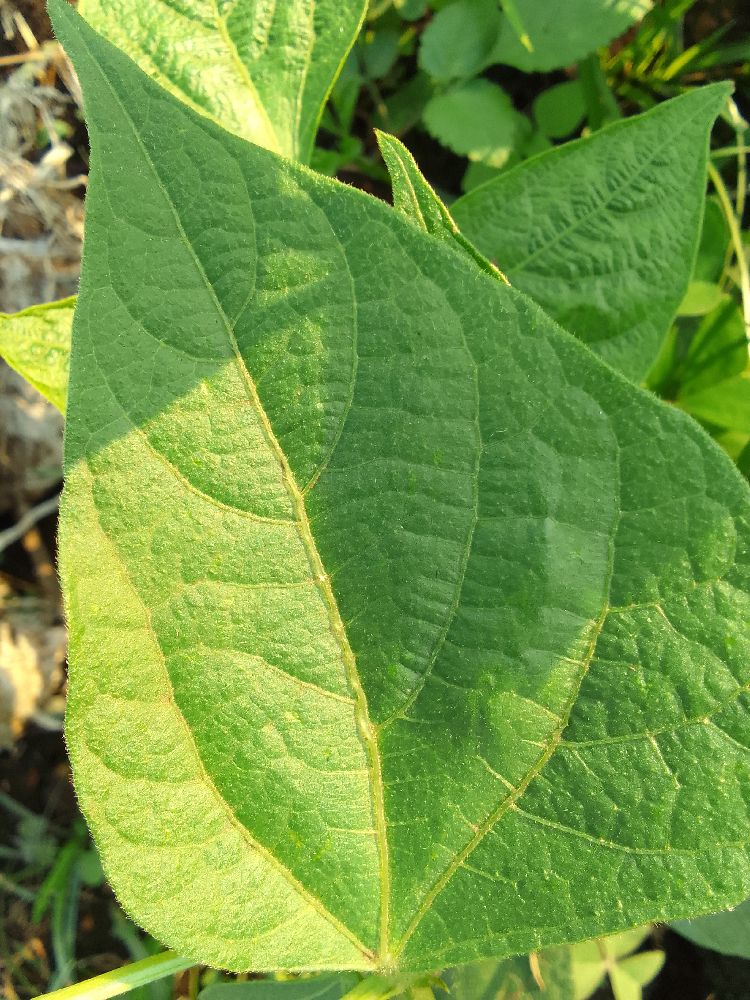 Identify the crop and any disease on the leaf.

common bean, healthy
